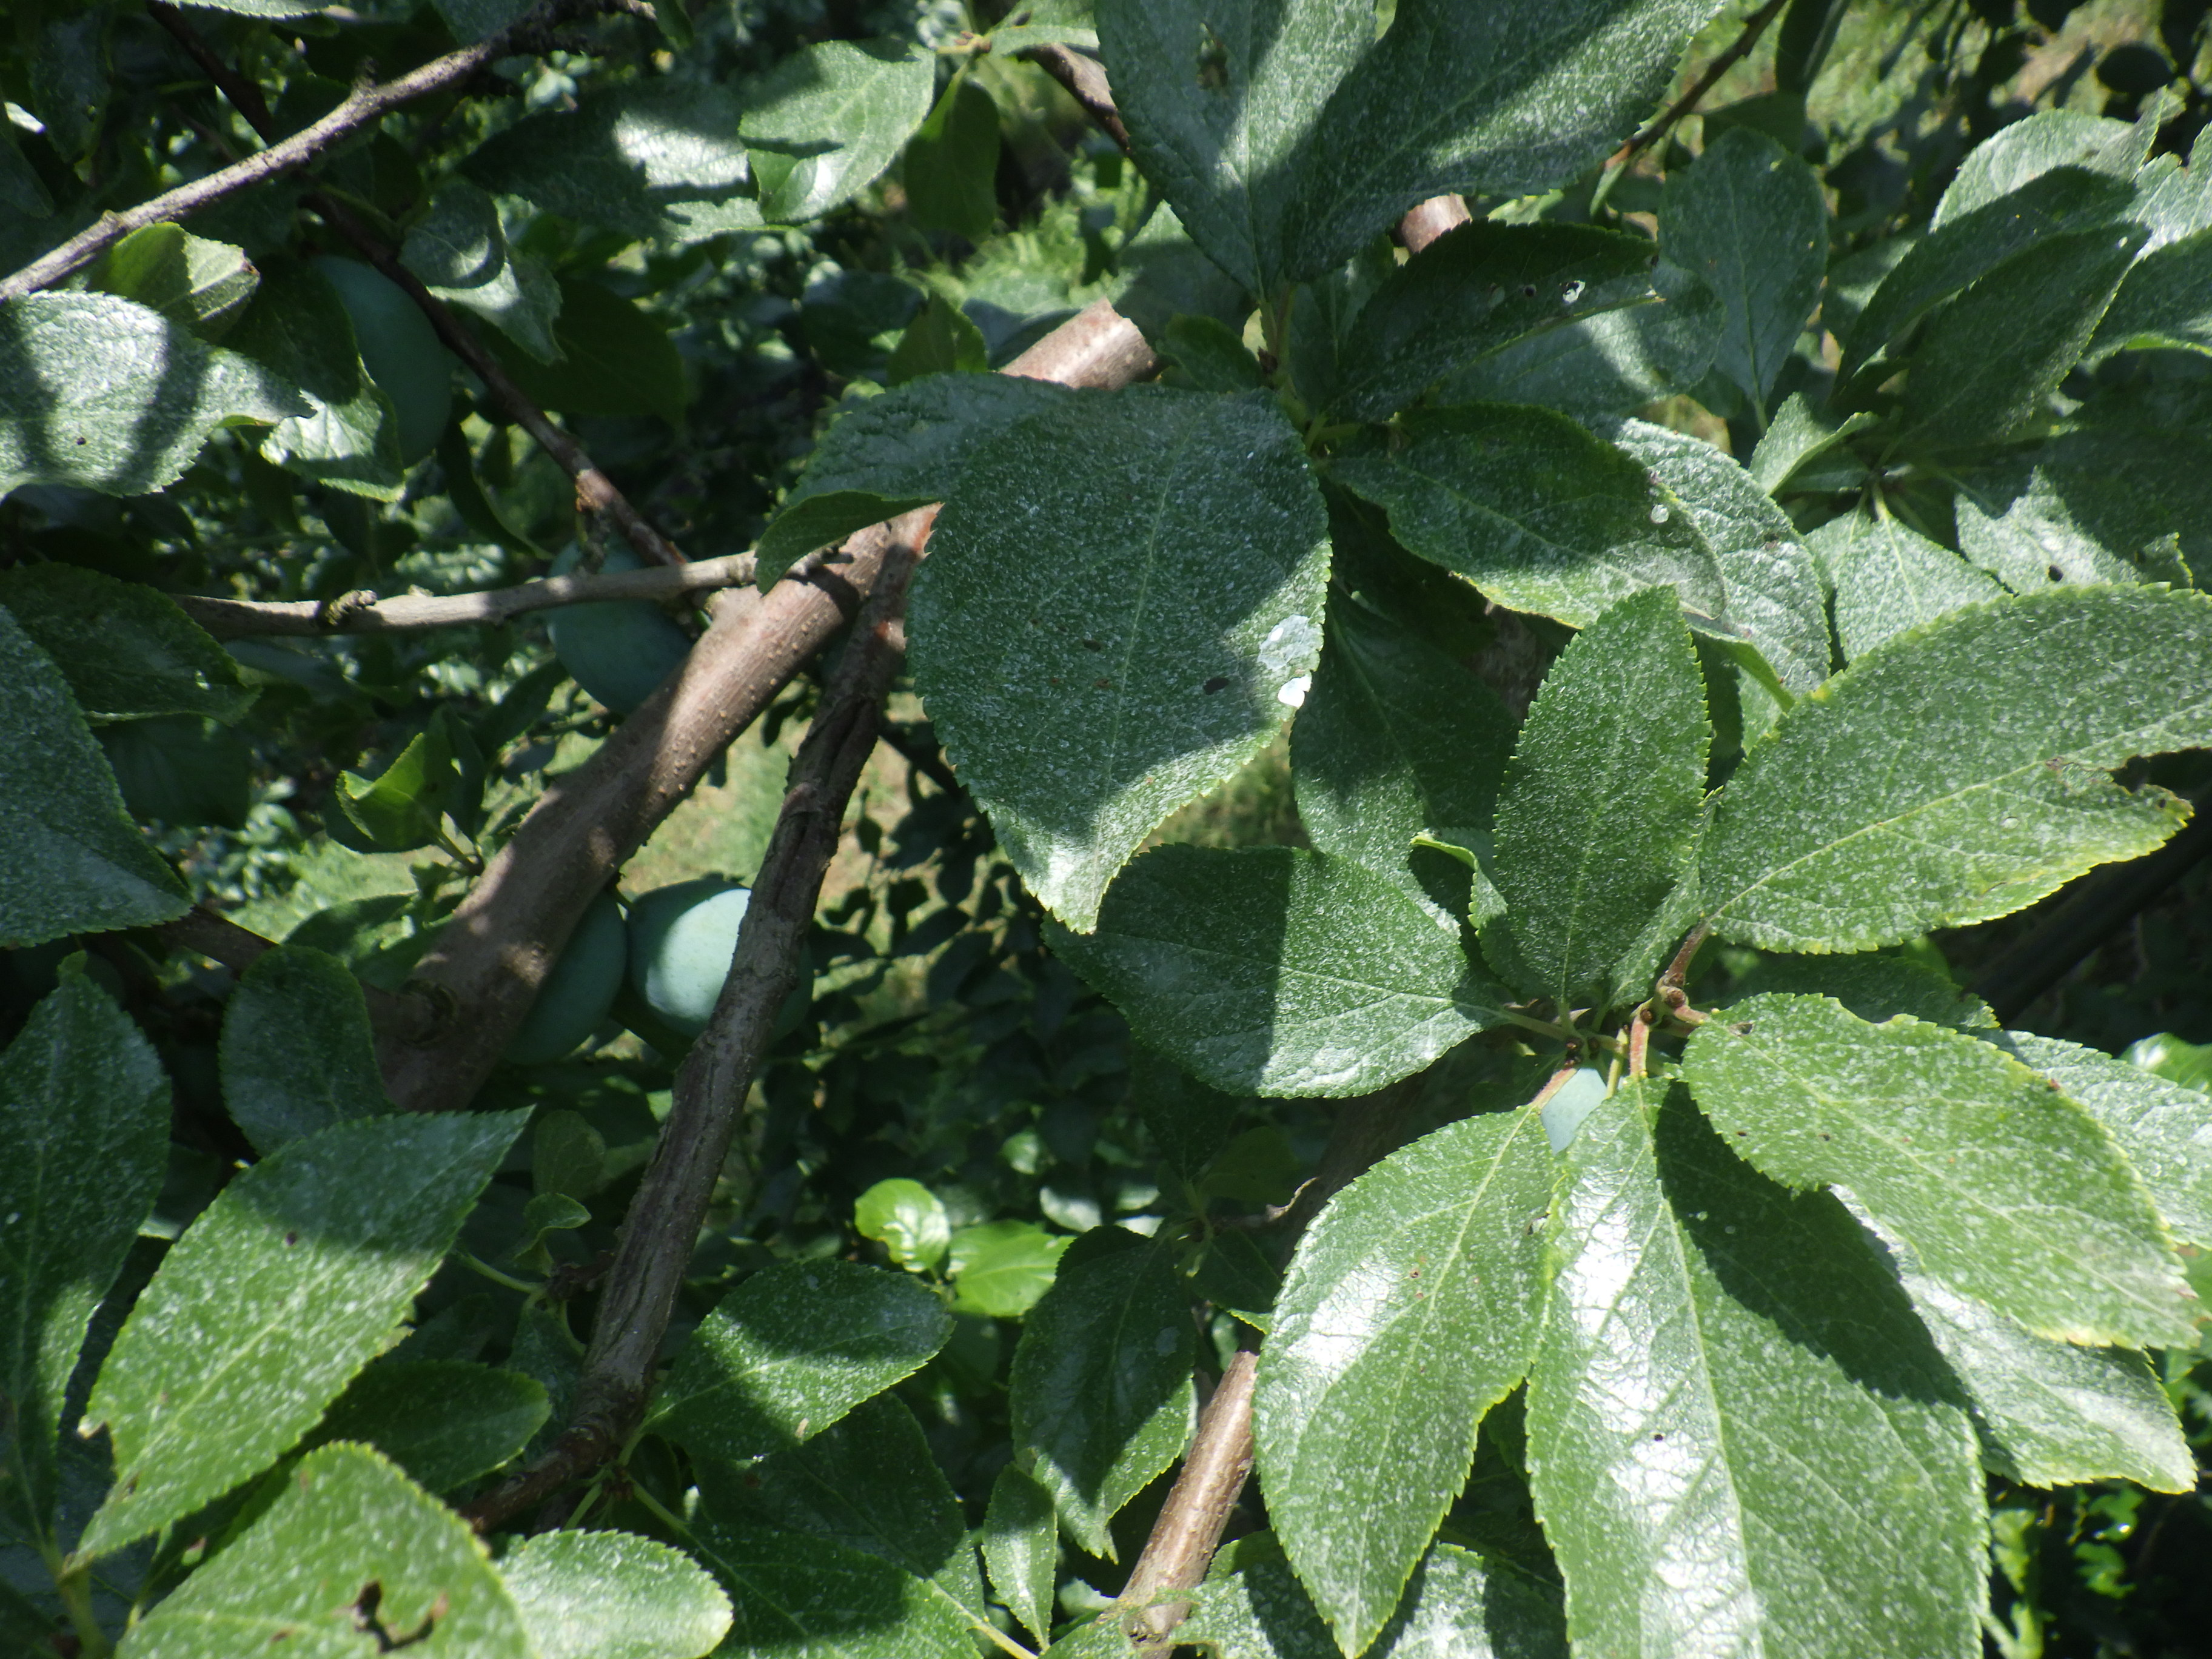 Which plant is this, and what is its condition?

plum, phytophagous, shot hole disease
